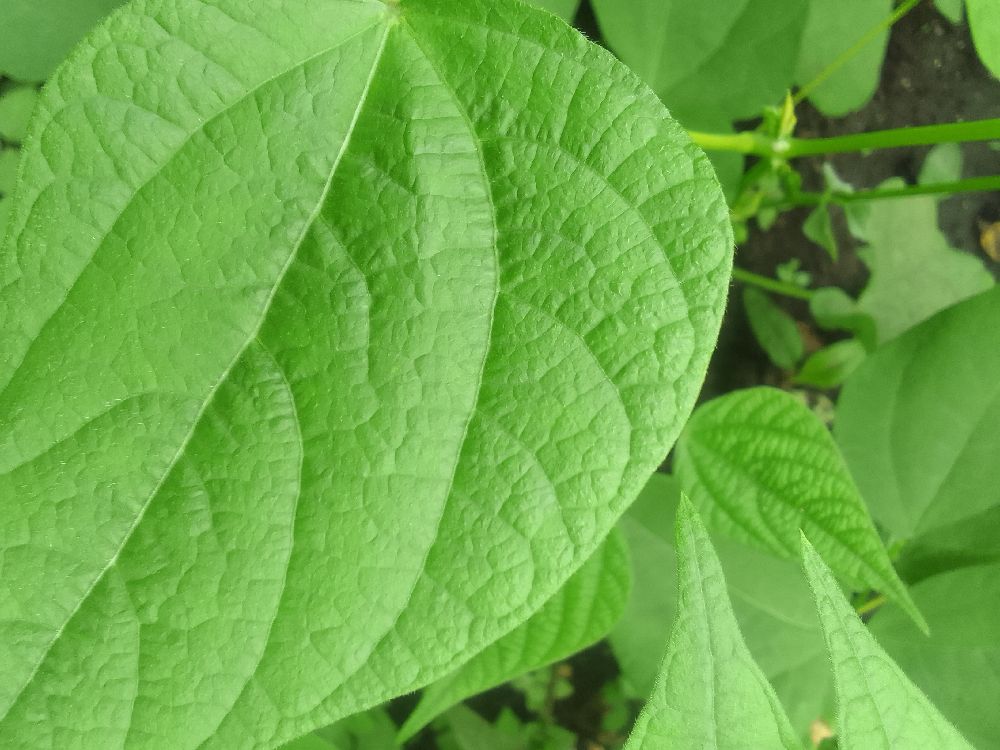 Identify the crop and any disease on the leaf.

common bean, healthy
